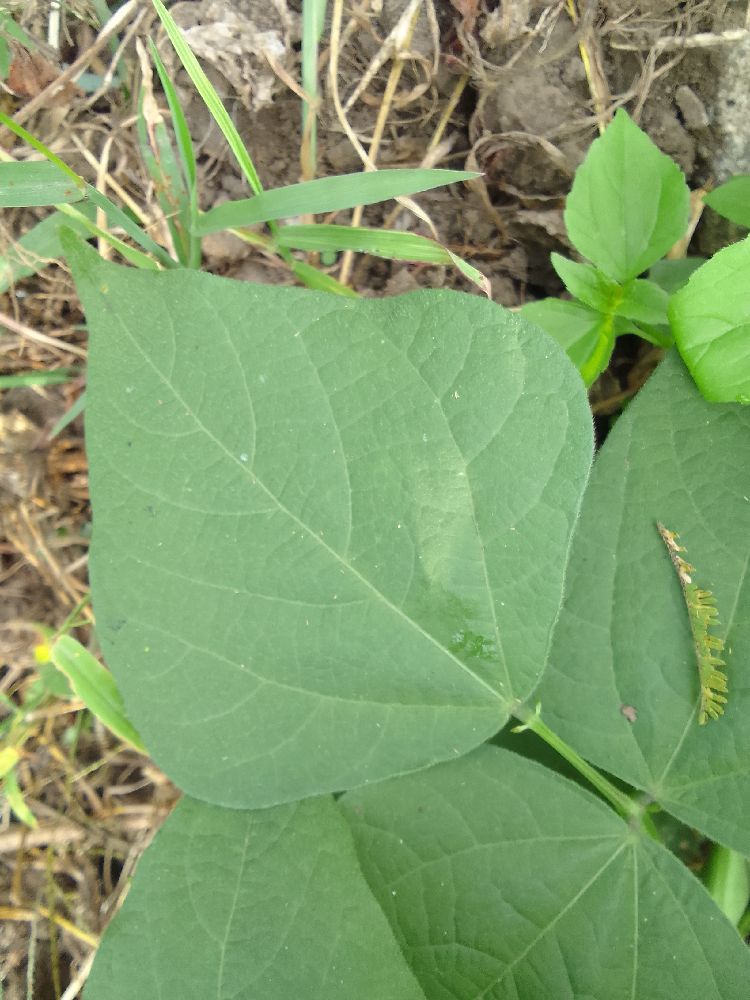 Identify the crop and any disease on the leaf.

common bean, healthy
